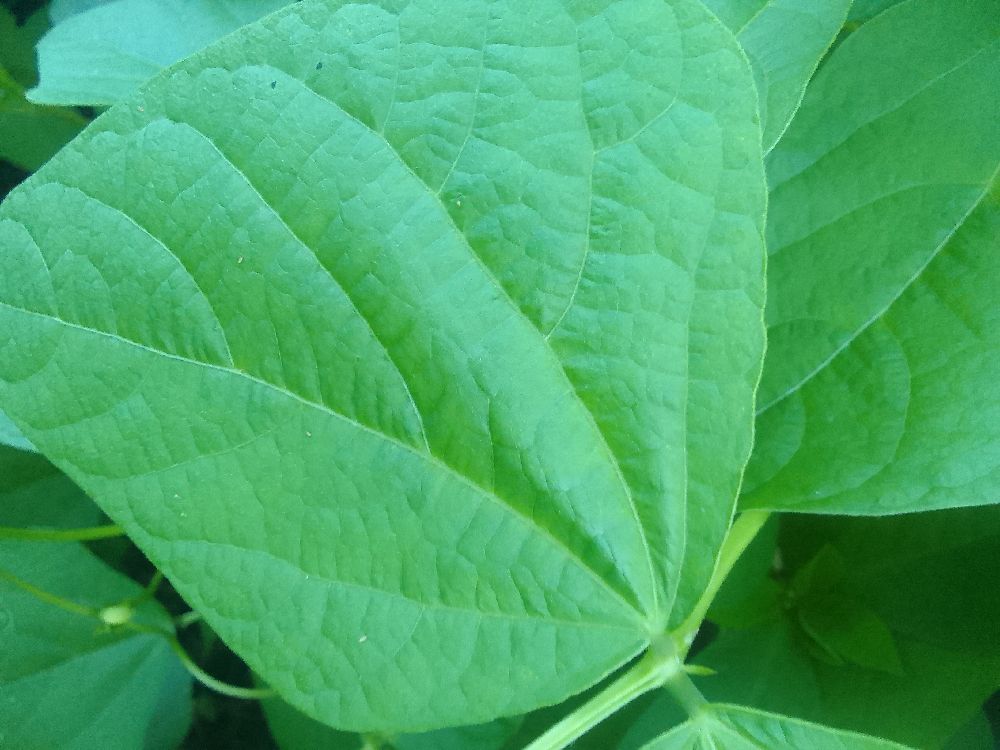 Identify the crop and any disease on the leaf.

common bean, healthy
